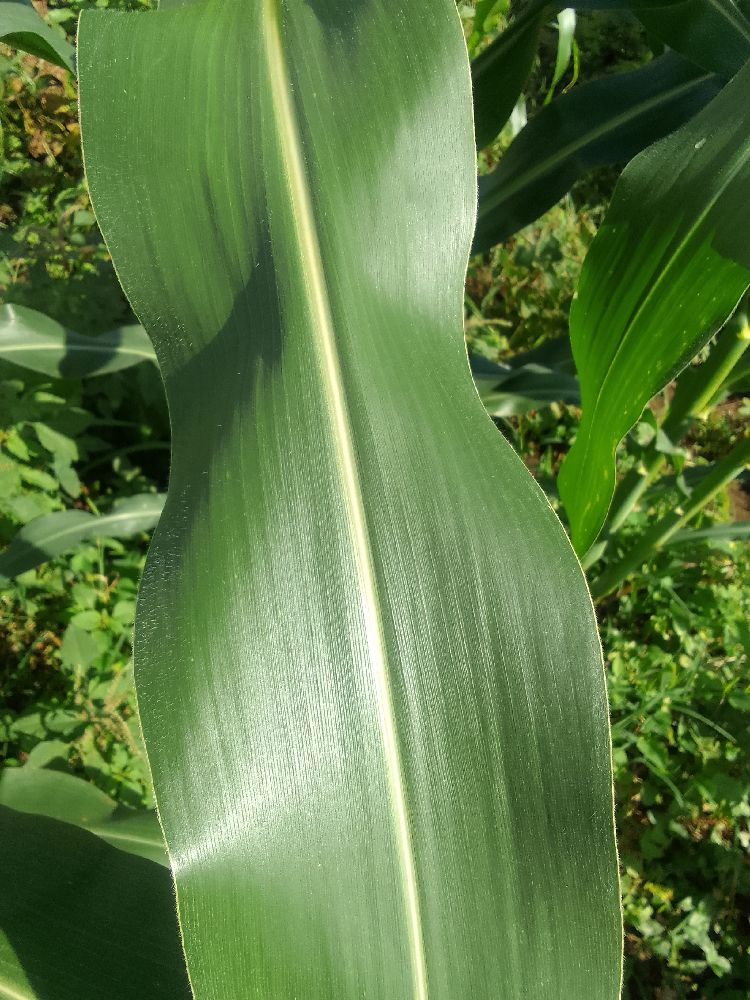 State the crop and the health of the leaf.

maize, healthy
